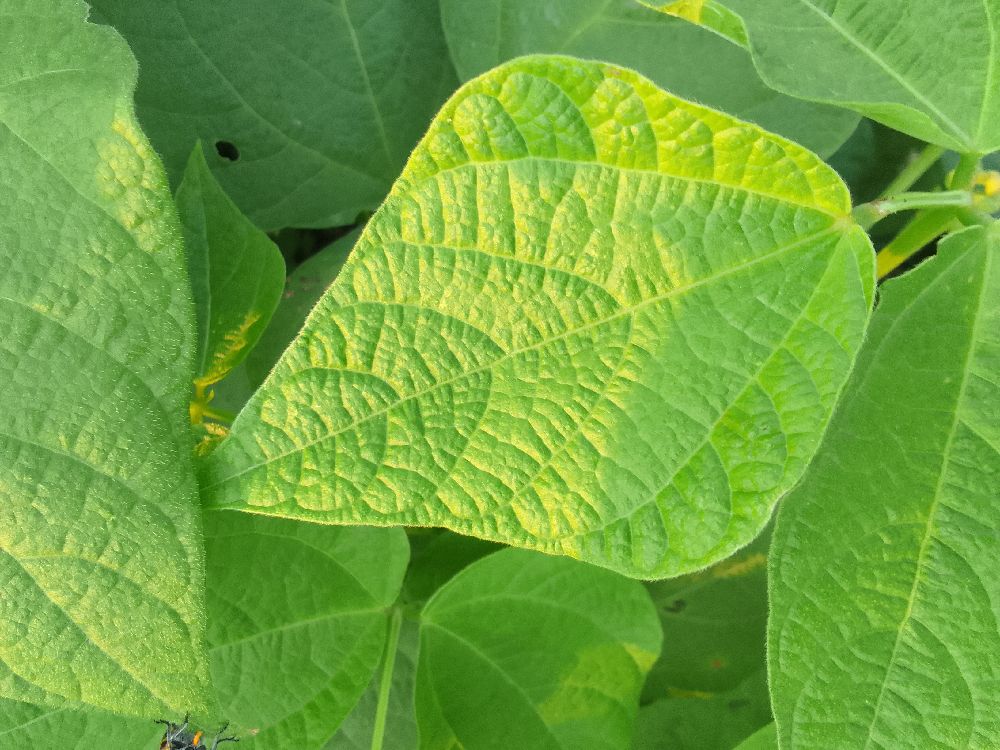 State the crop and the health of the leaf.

common bean, healthy
